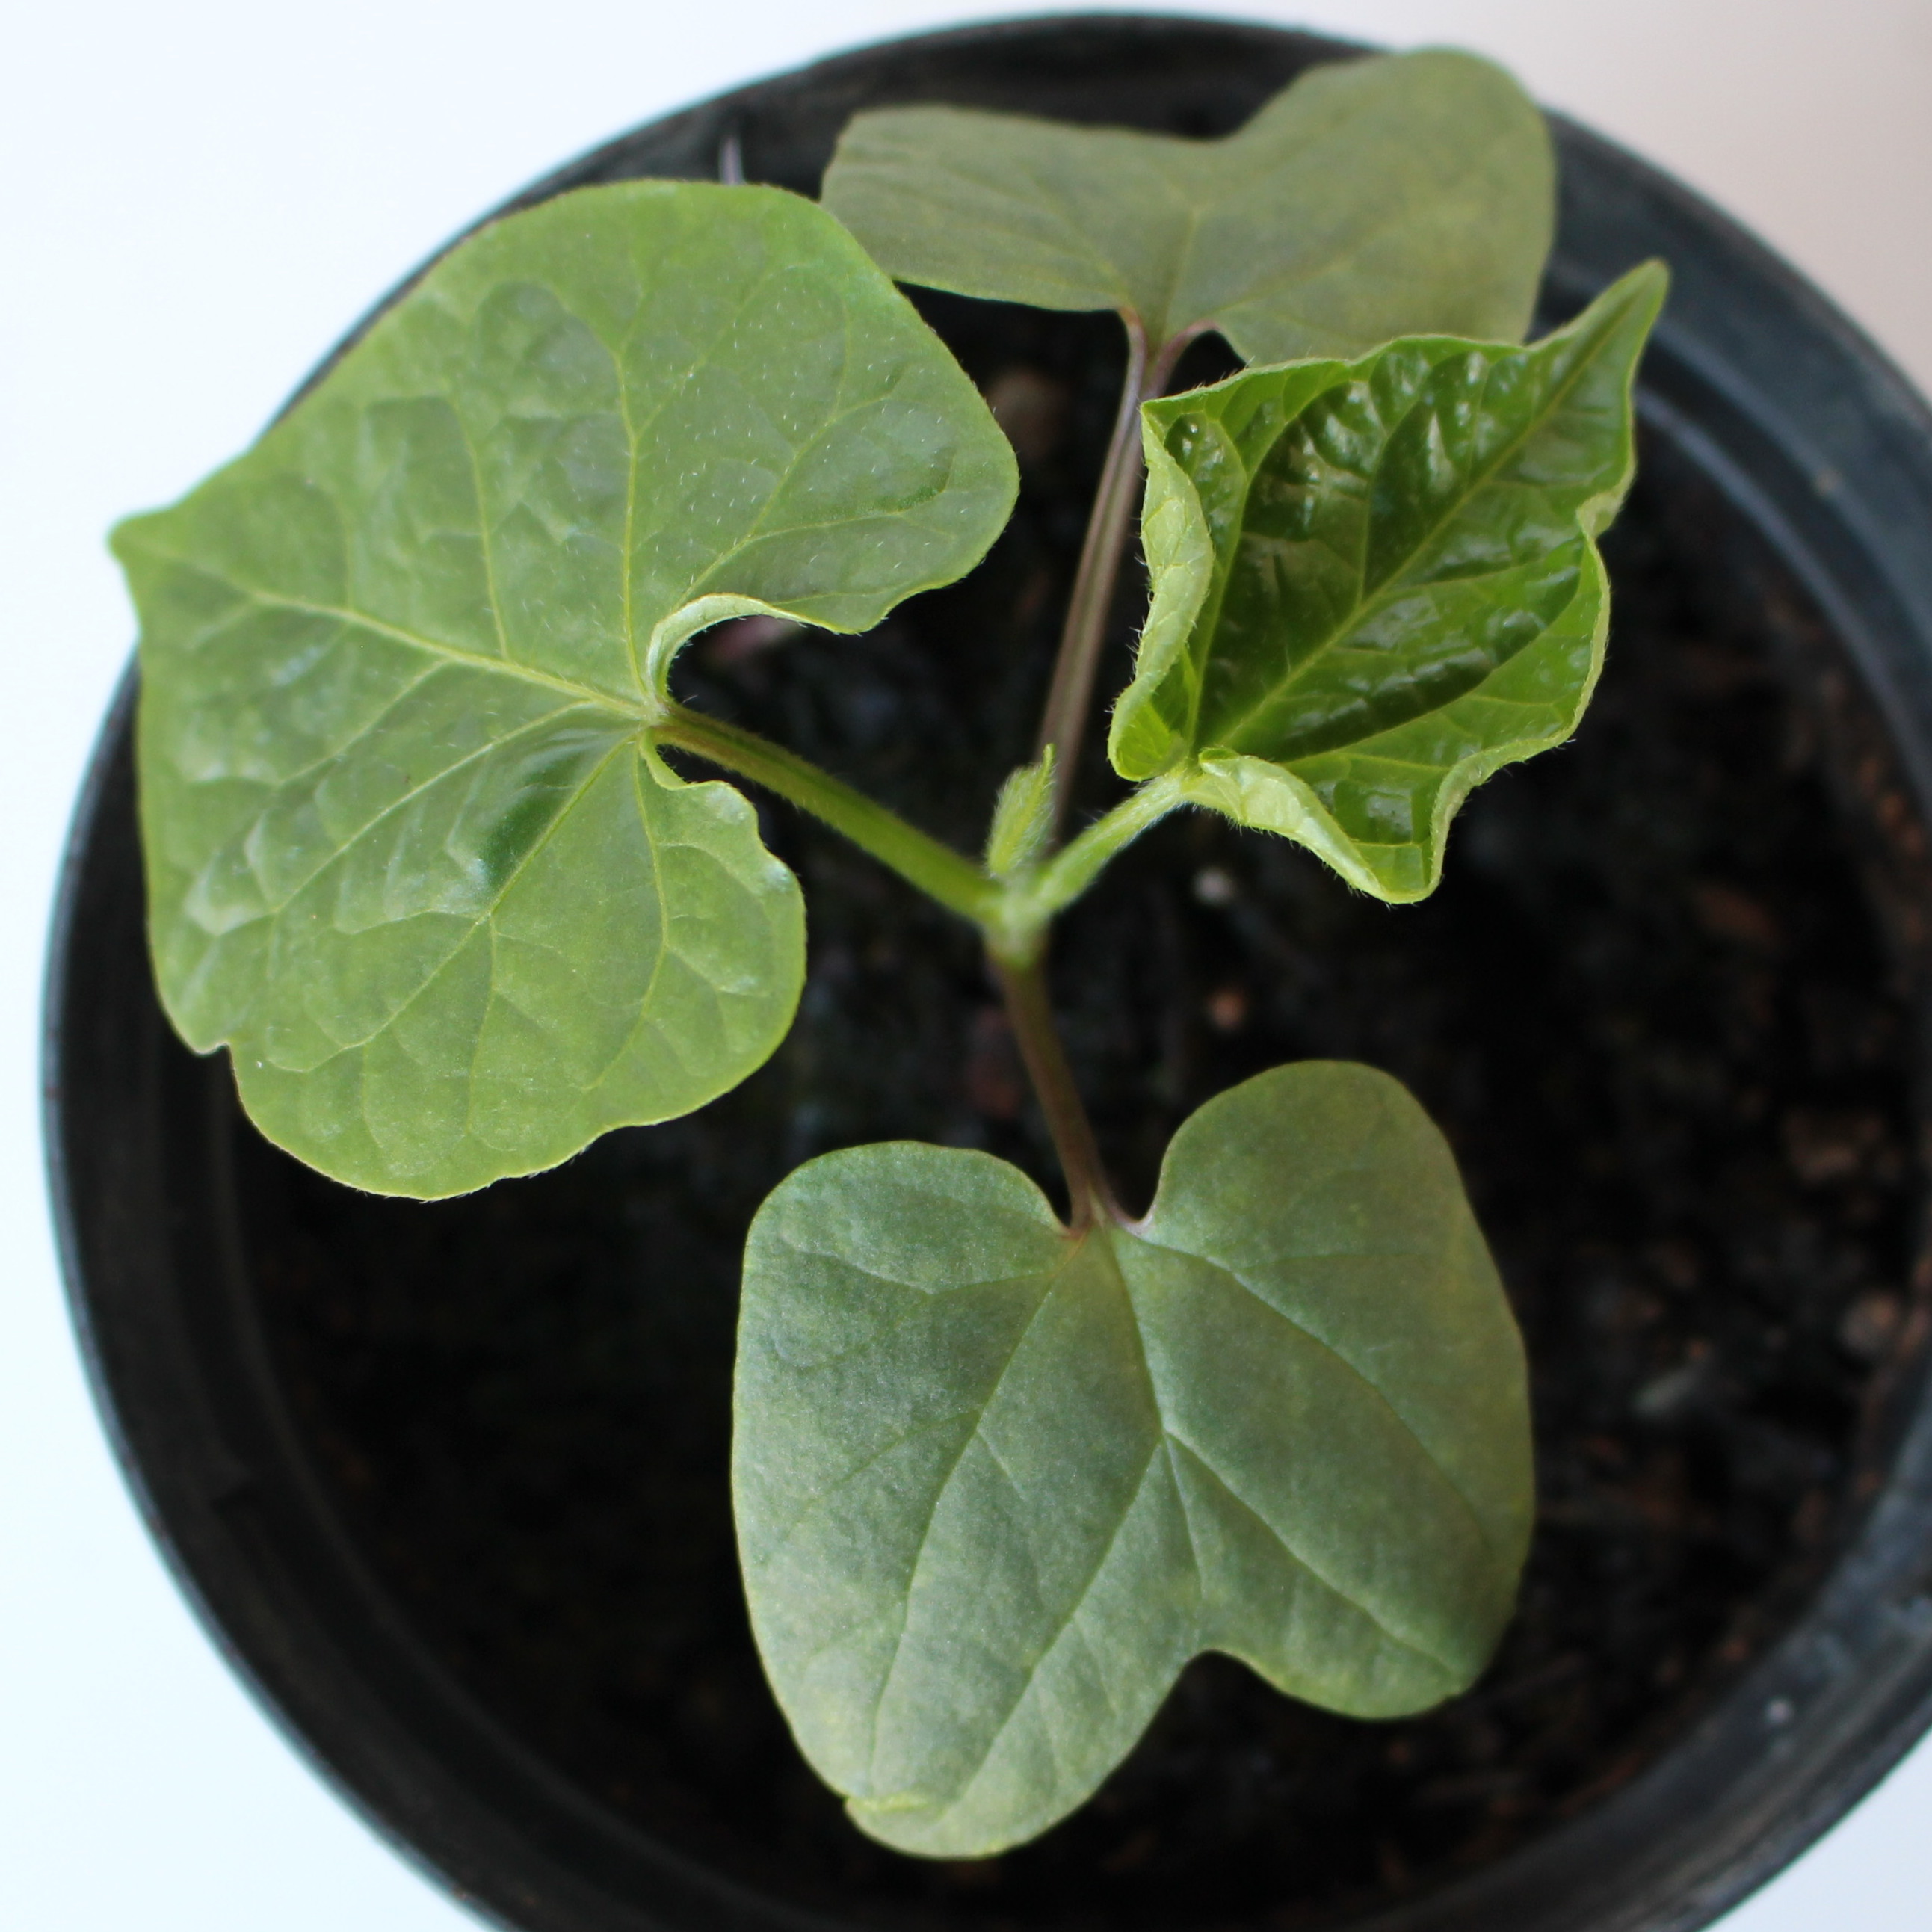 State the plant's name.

Convolvulus arvensis
